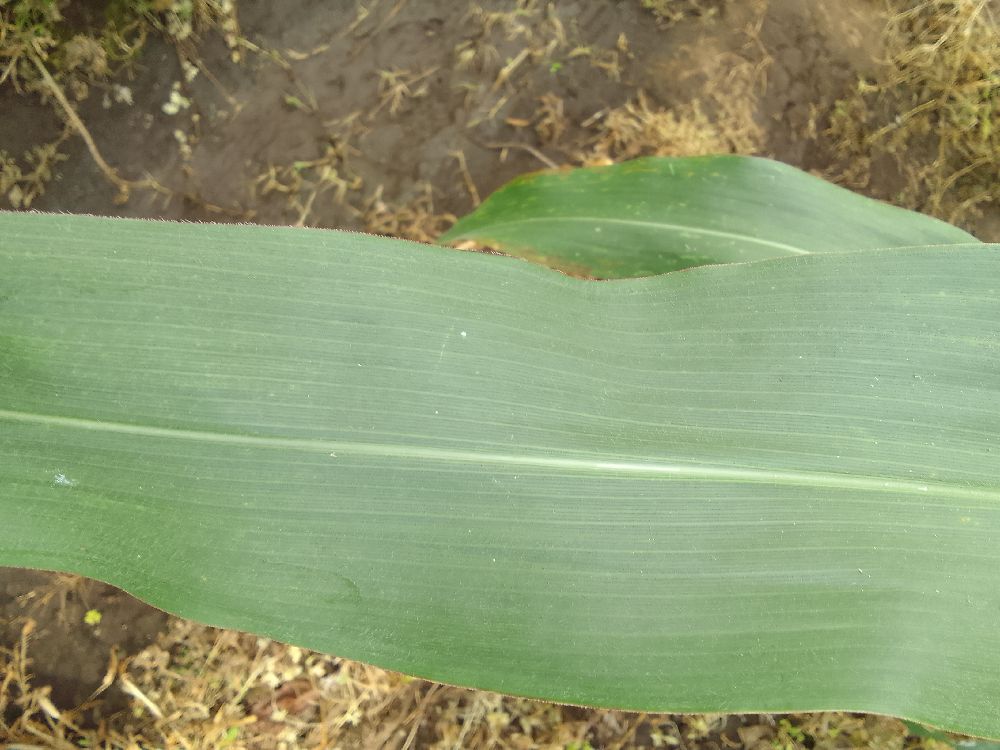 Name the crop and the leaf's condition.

maize, healthy
